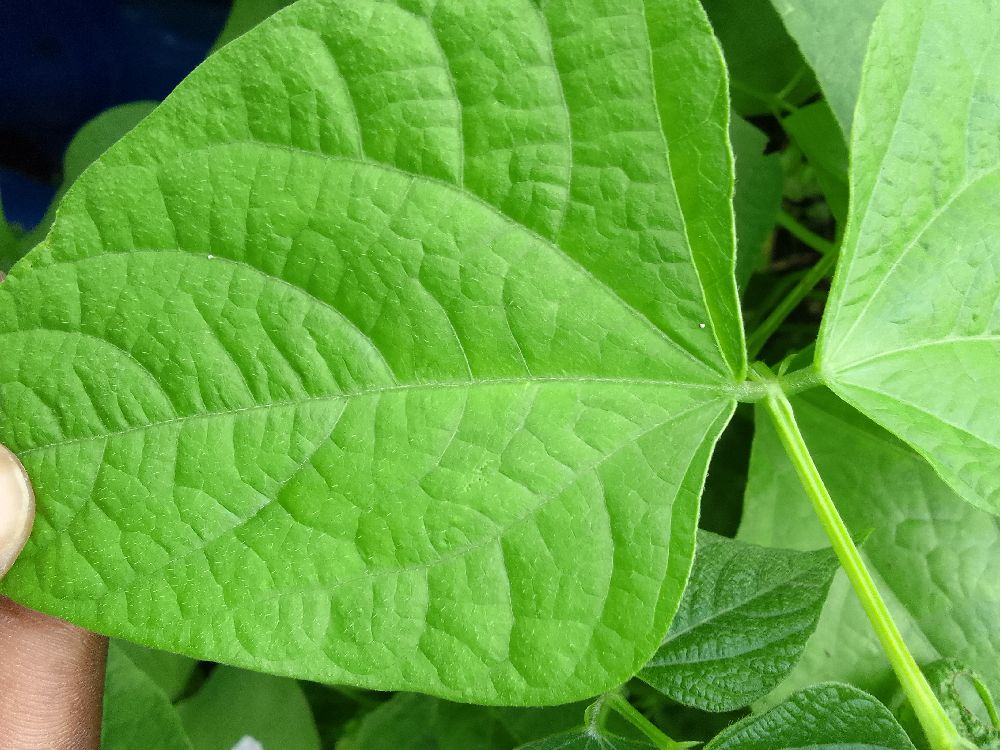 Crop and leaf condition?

common bean, healthy
